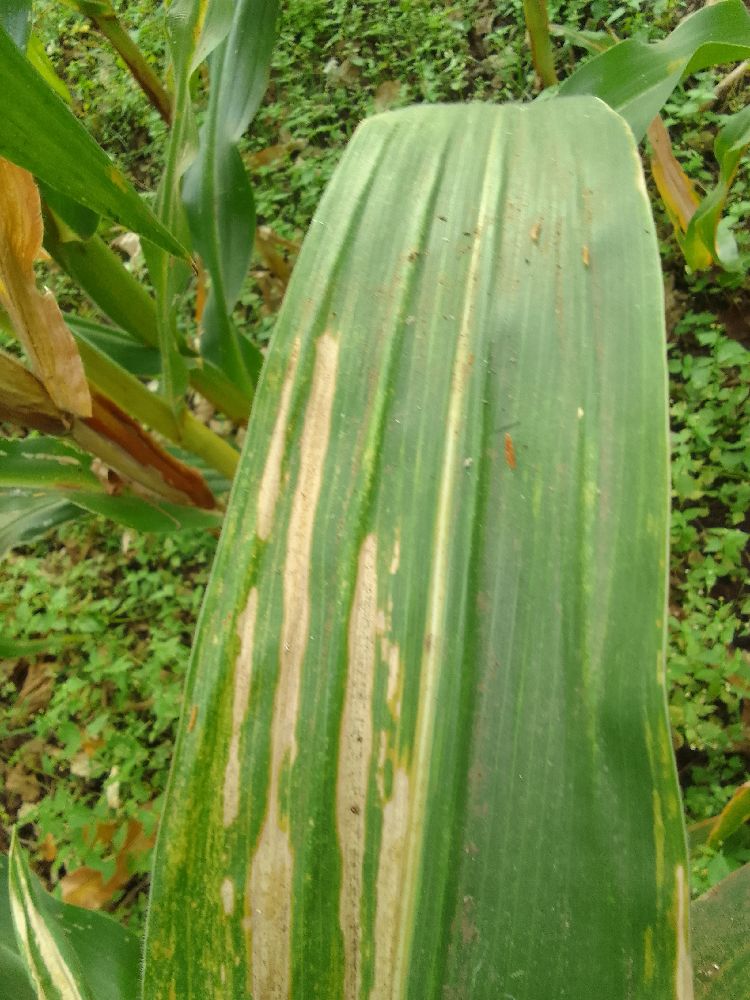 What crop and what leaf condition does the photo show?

maize, maize lethal necrosis
